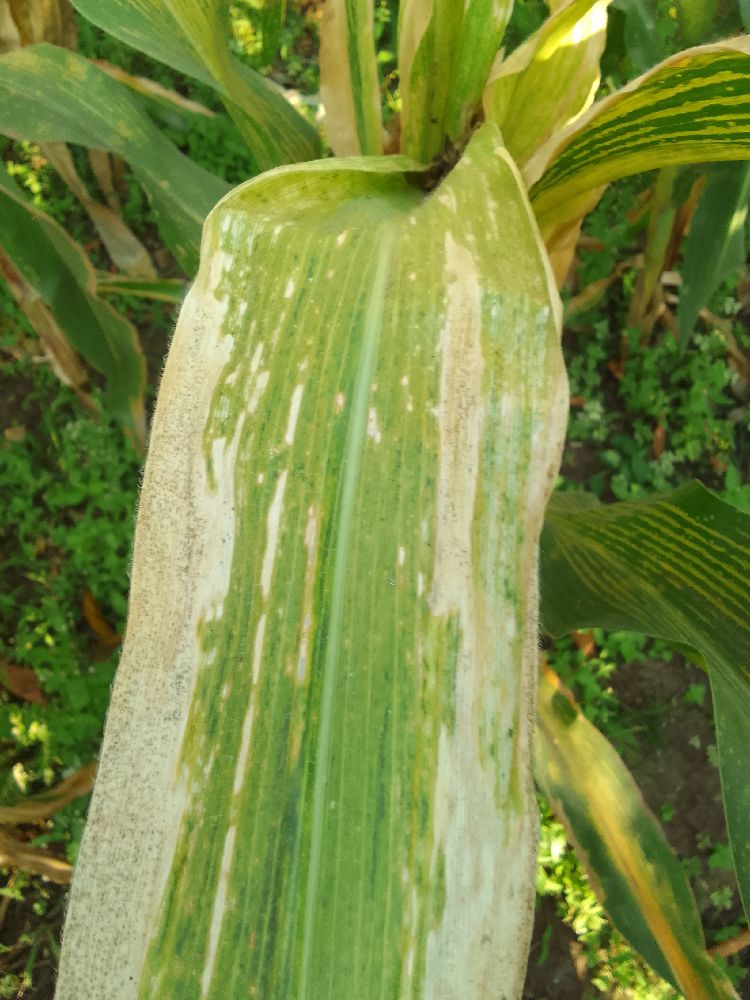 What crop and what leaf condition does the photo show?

maize, maize lethal necrosis
